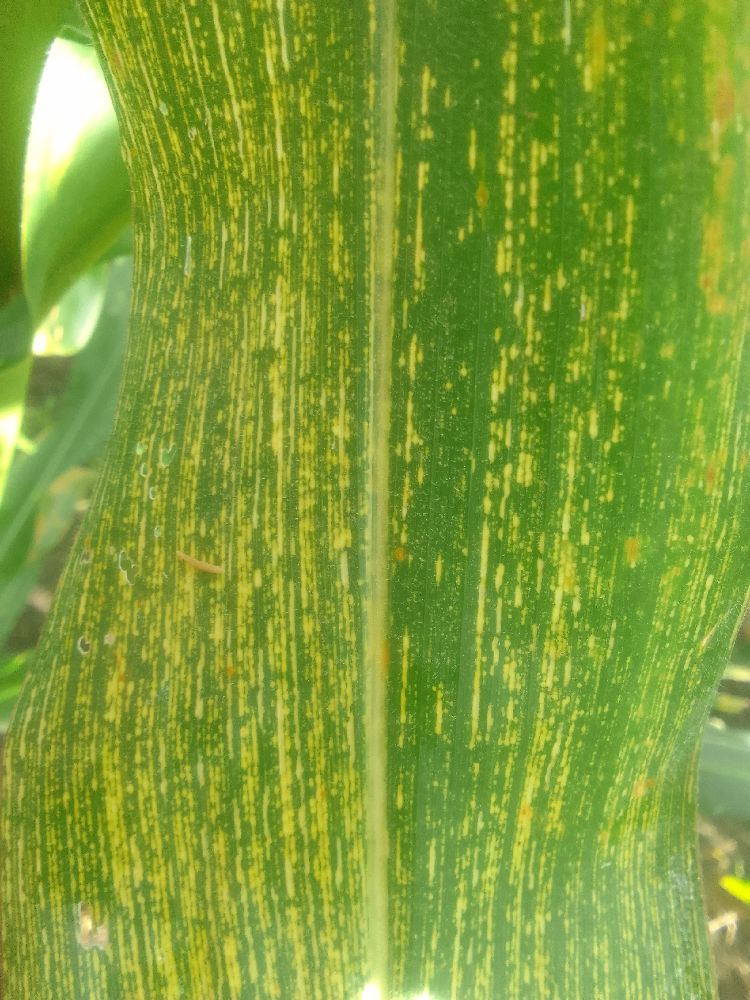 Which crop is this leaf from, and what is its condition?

maize, maize streak virus
